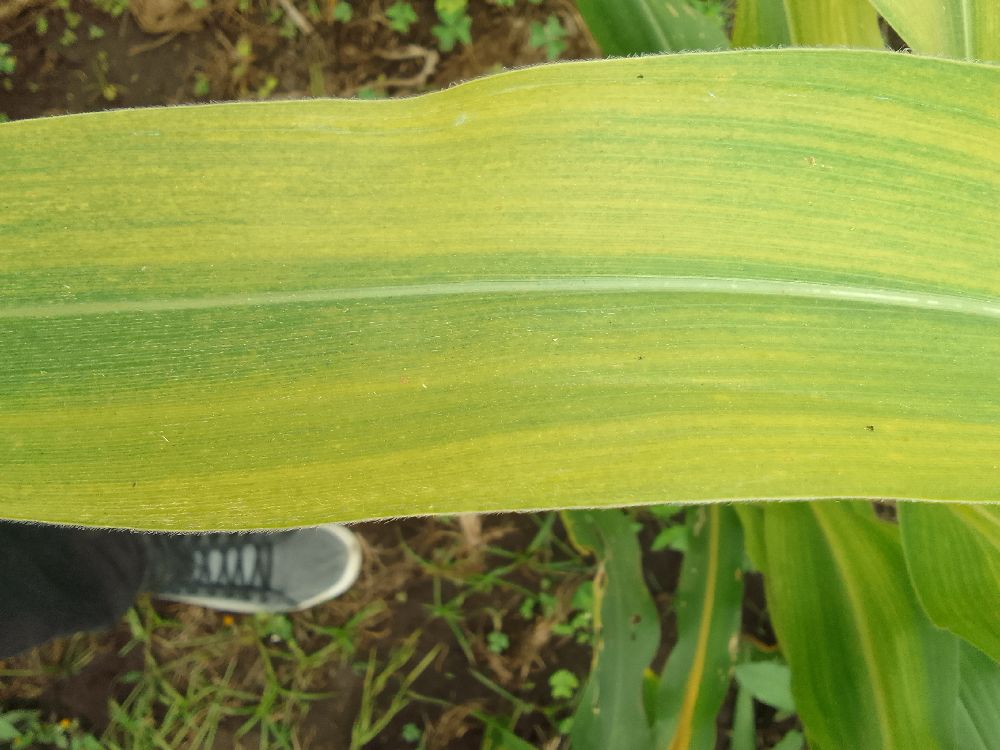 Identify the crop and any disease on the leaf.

maize, maize lethal necrosis
